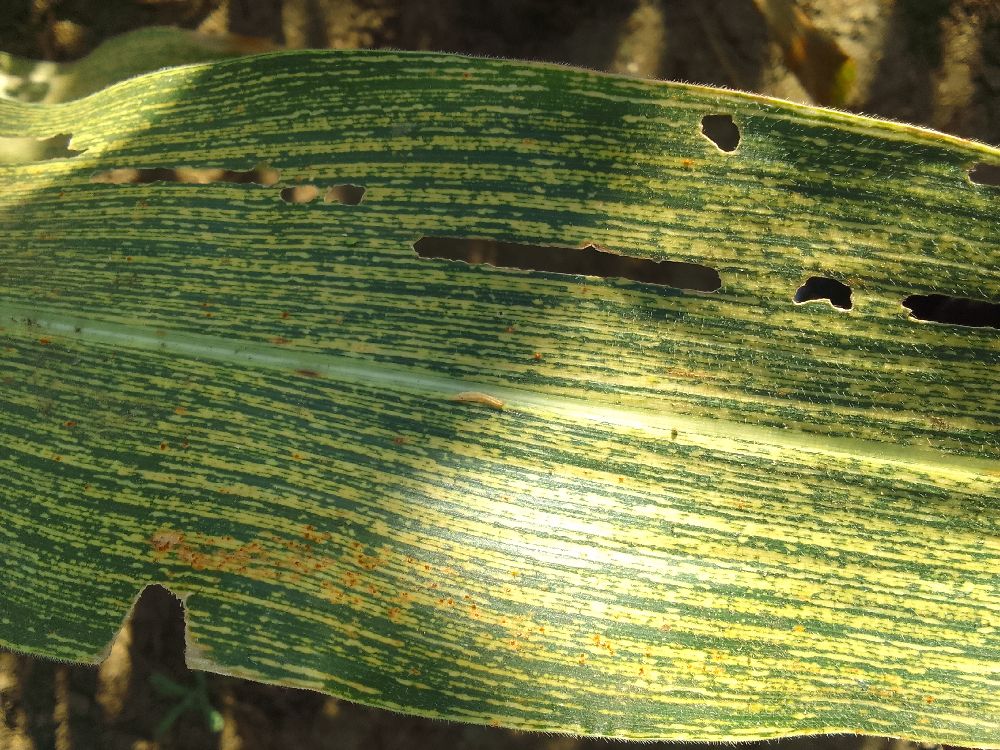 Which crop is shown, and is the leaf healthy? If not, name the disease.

maize, maize streak virus
